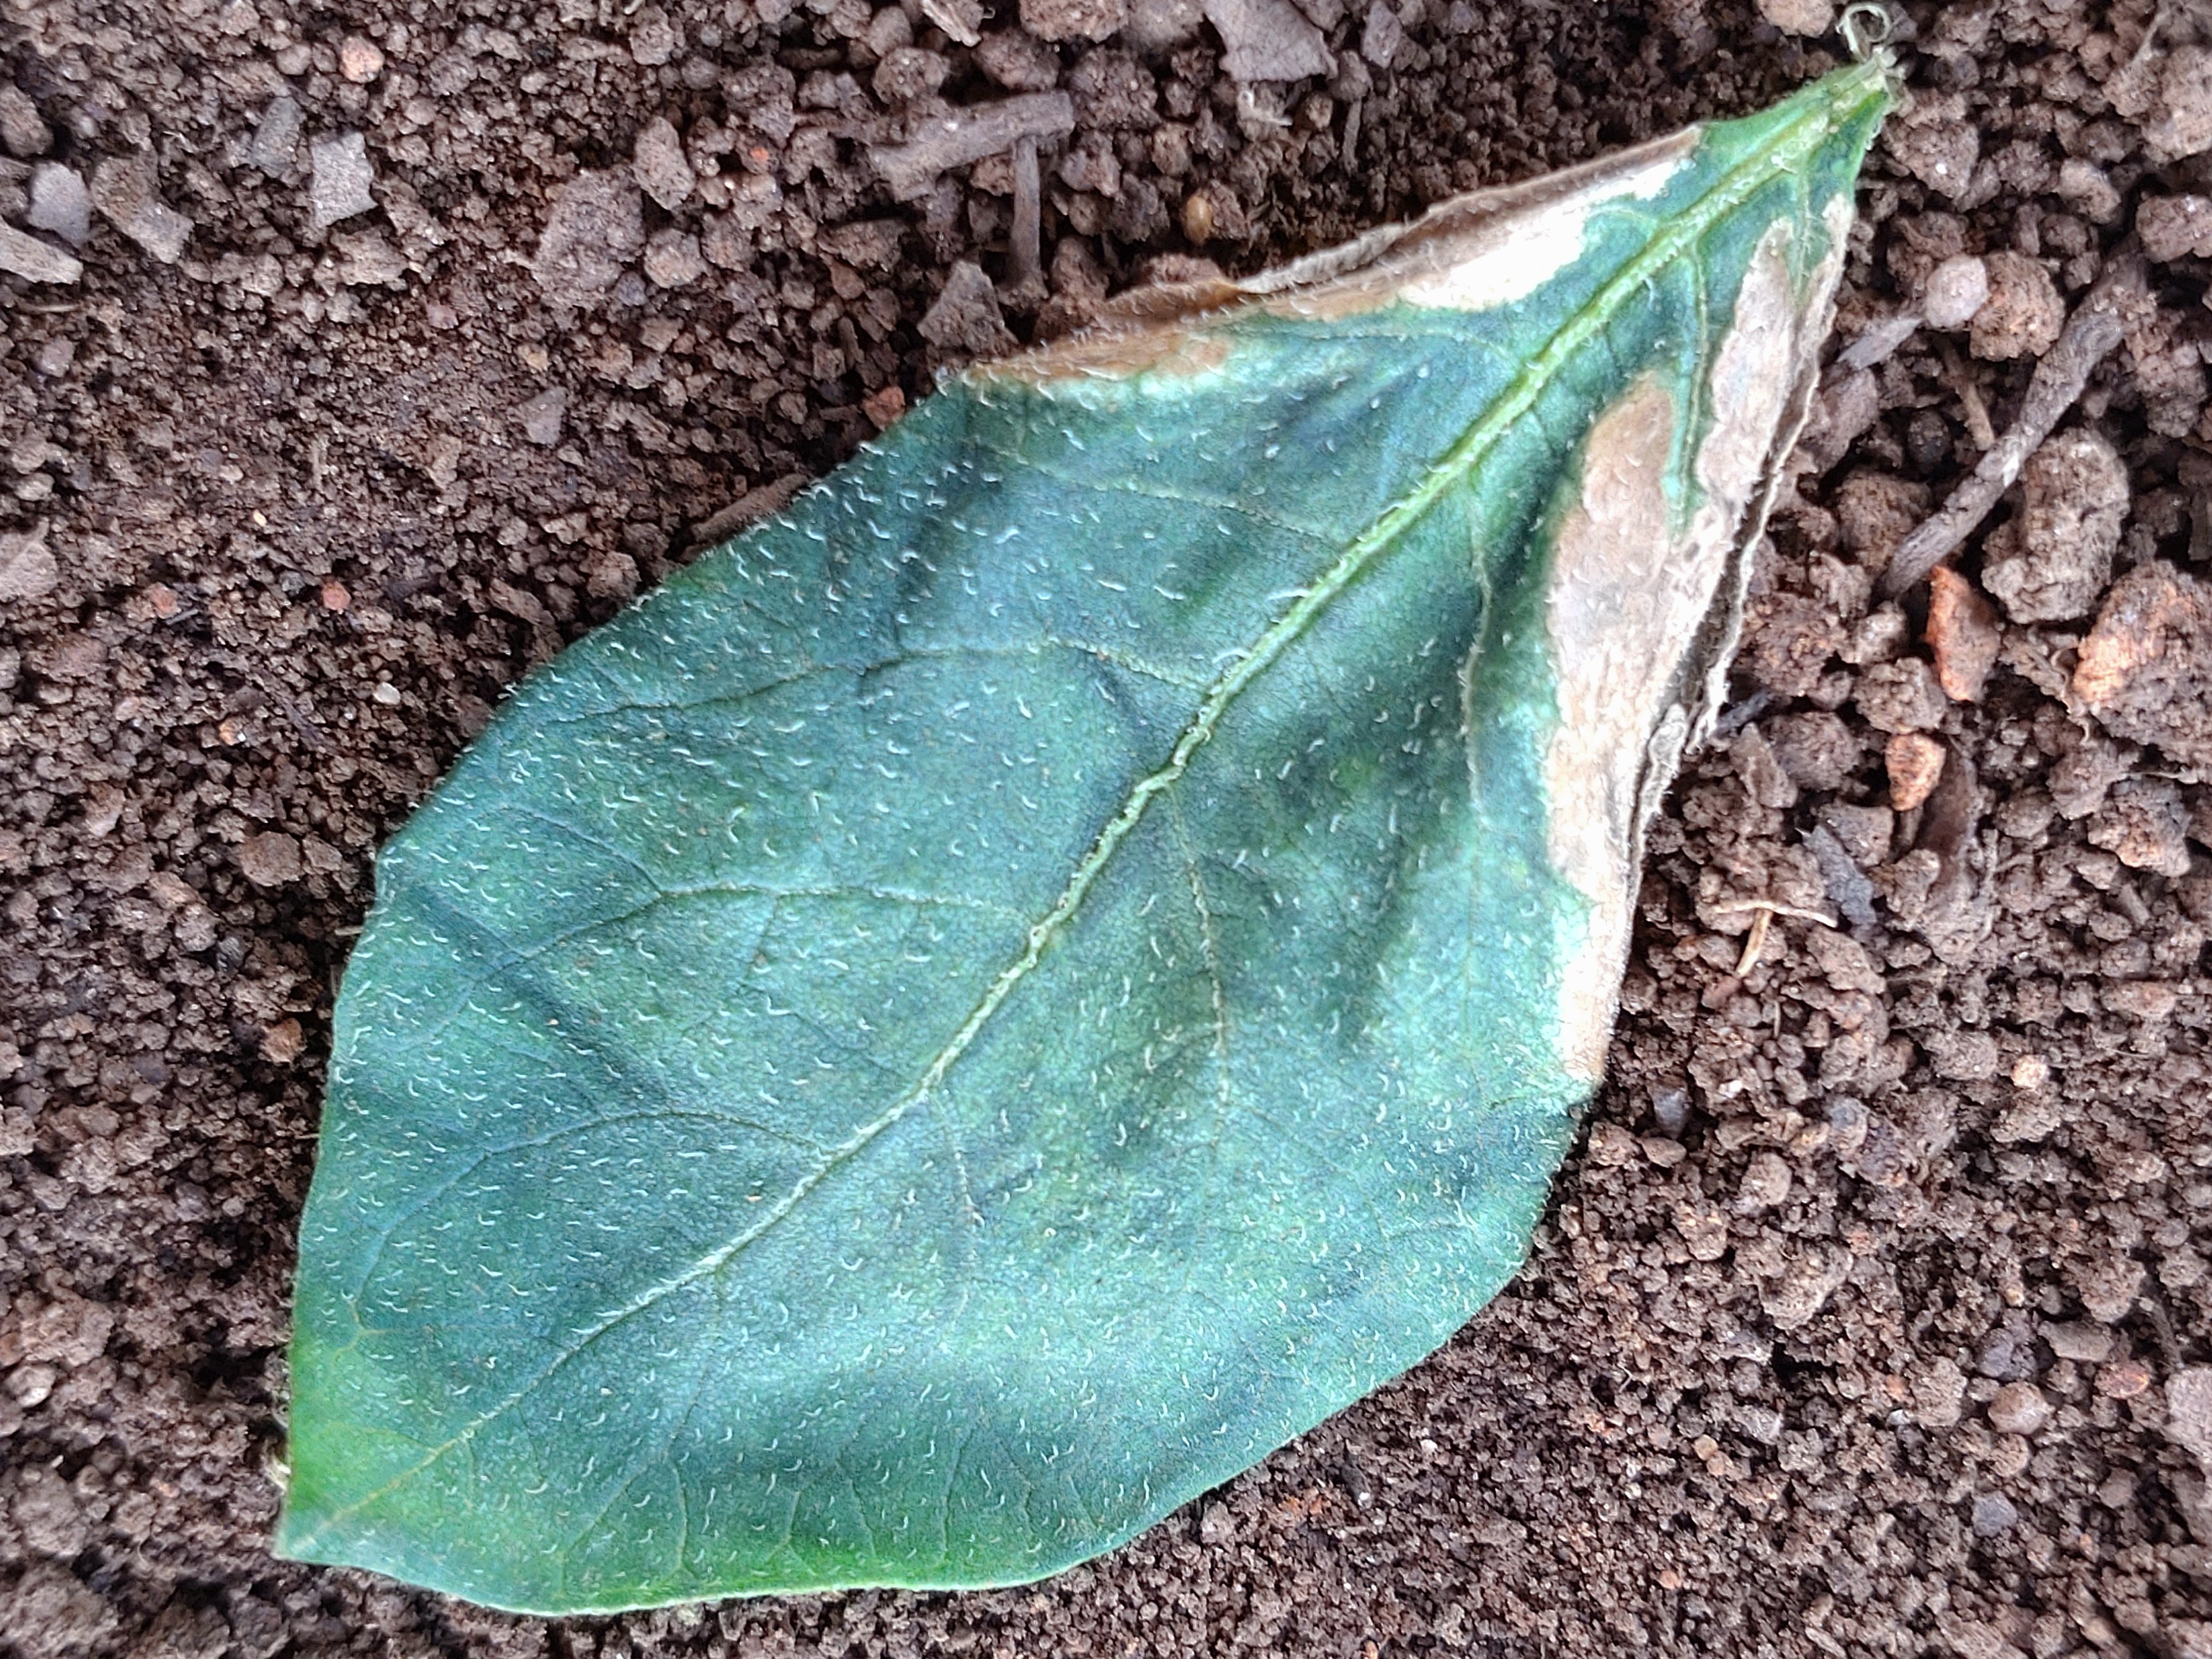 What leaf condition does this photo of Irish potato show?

early blight
